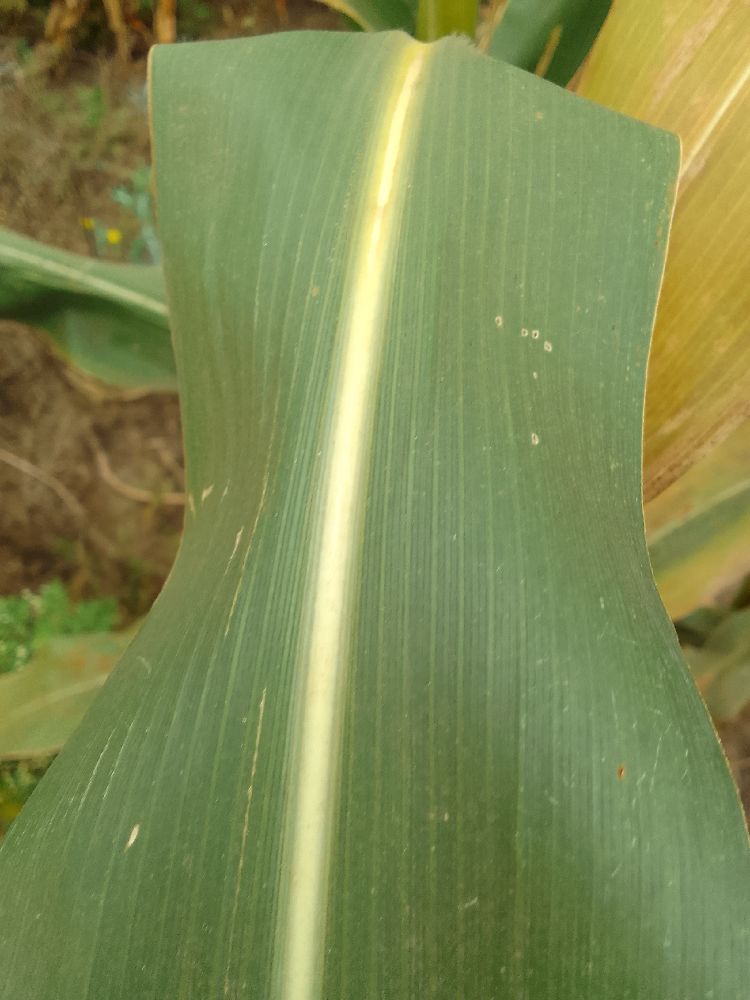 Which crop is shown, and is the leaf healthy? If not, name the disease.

maize, healthy
